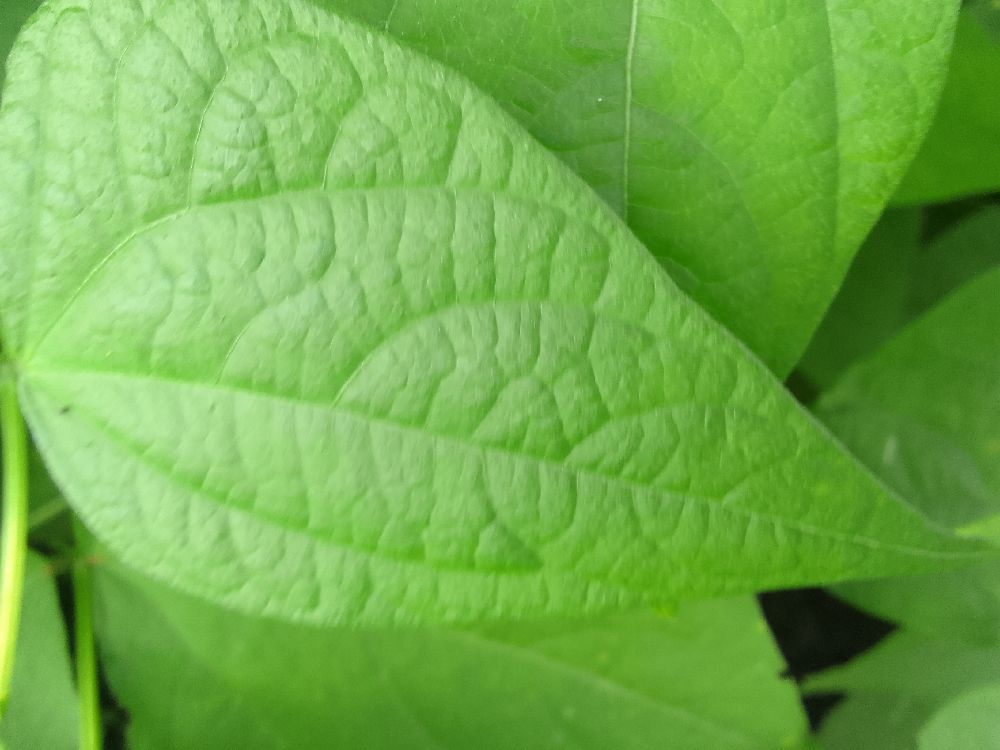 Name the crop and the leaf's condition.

common bean, healthy
